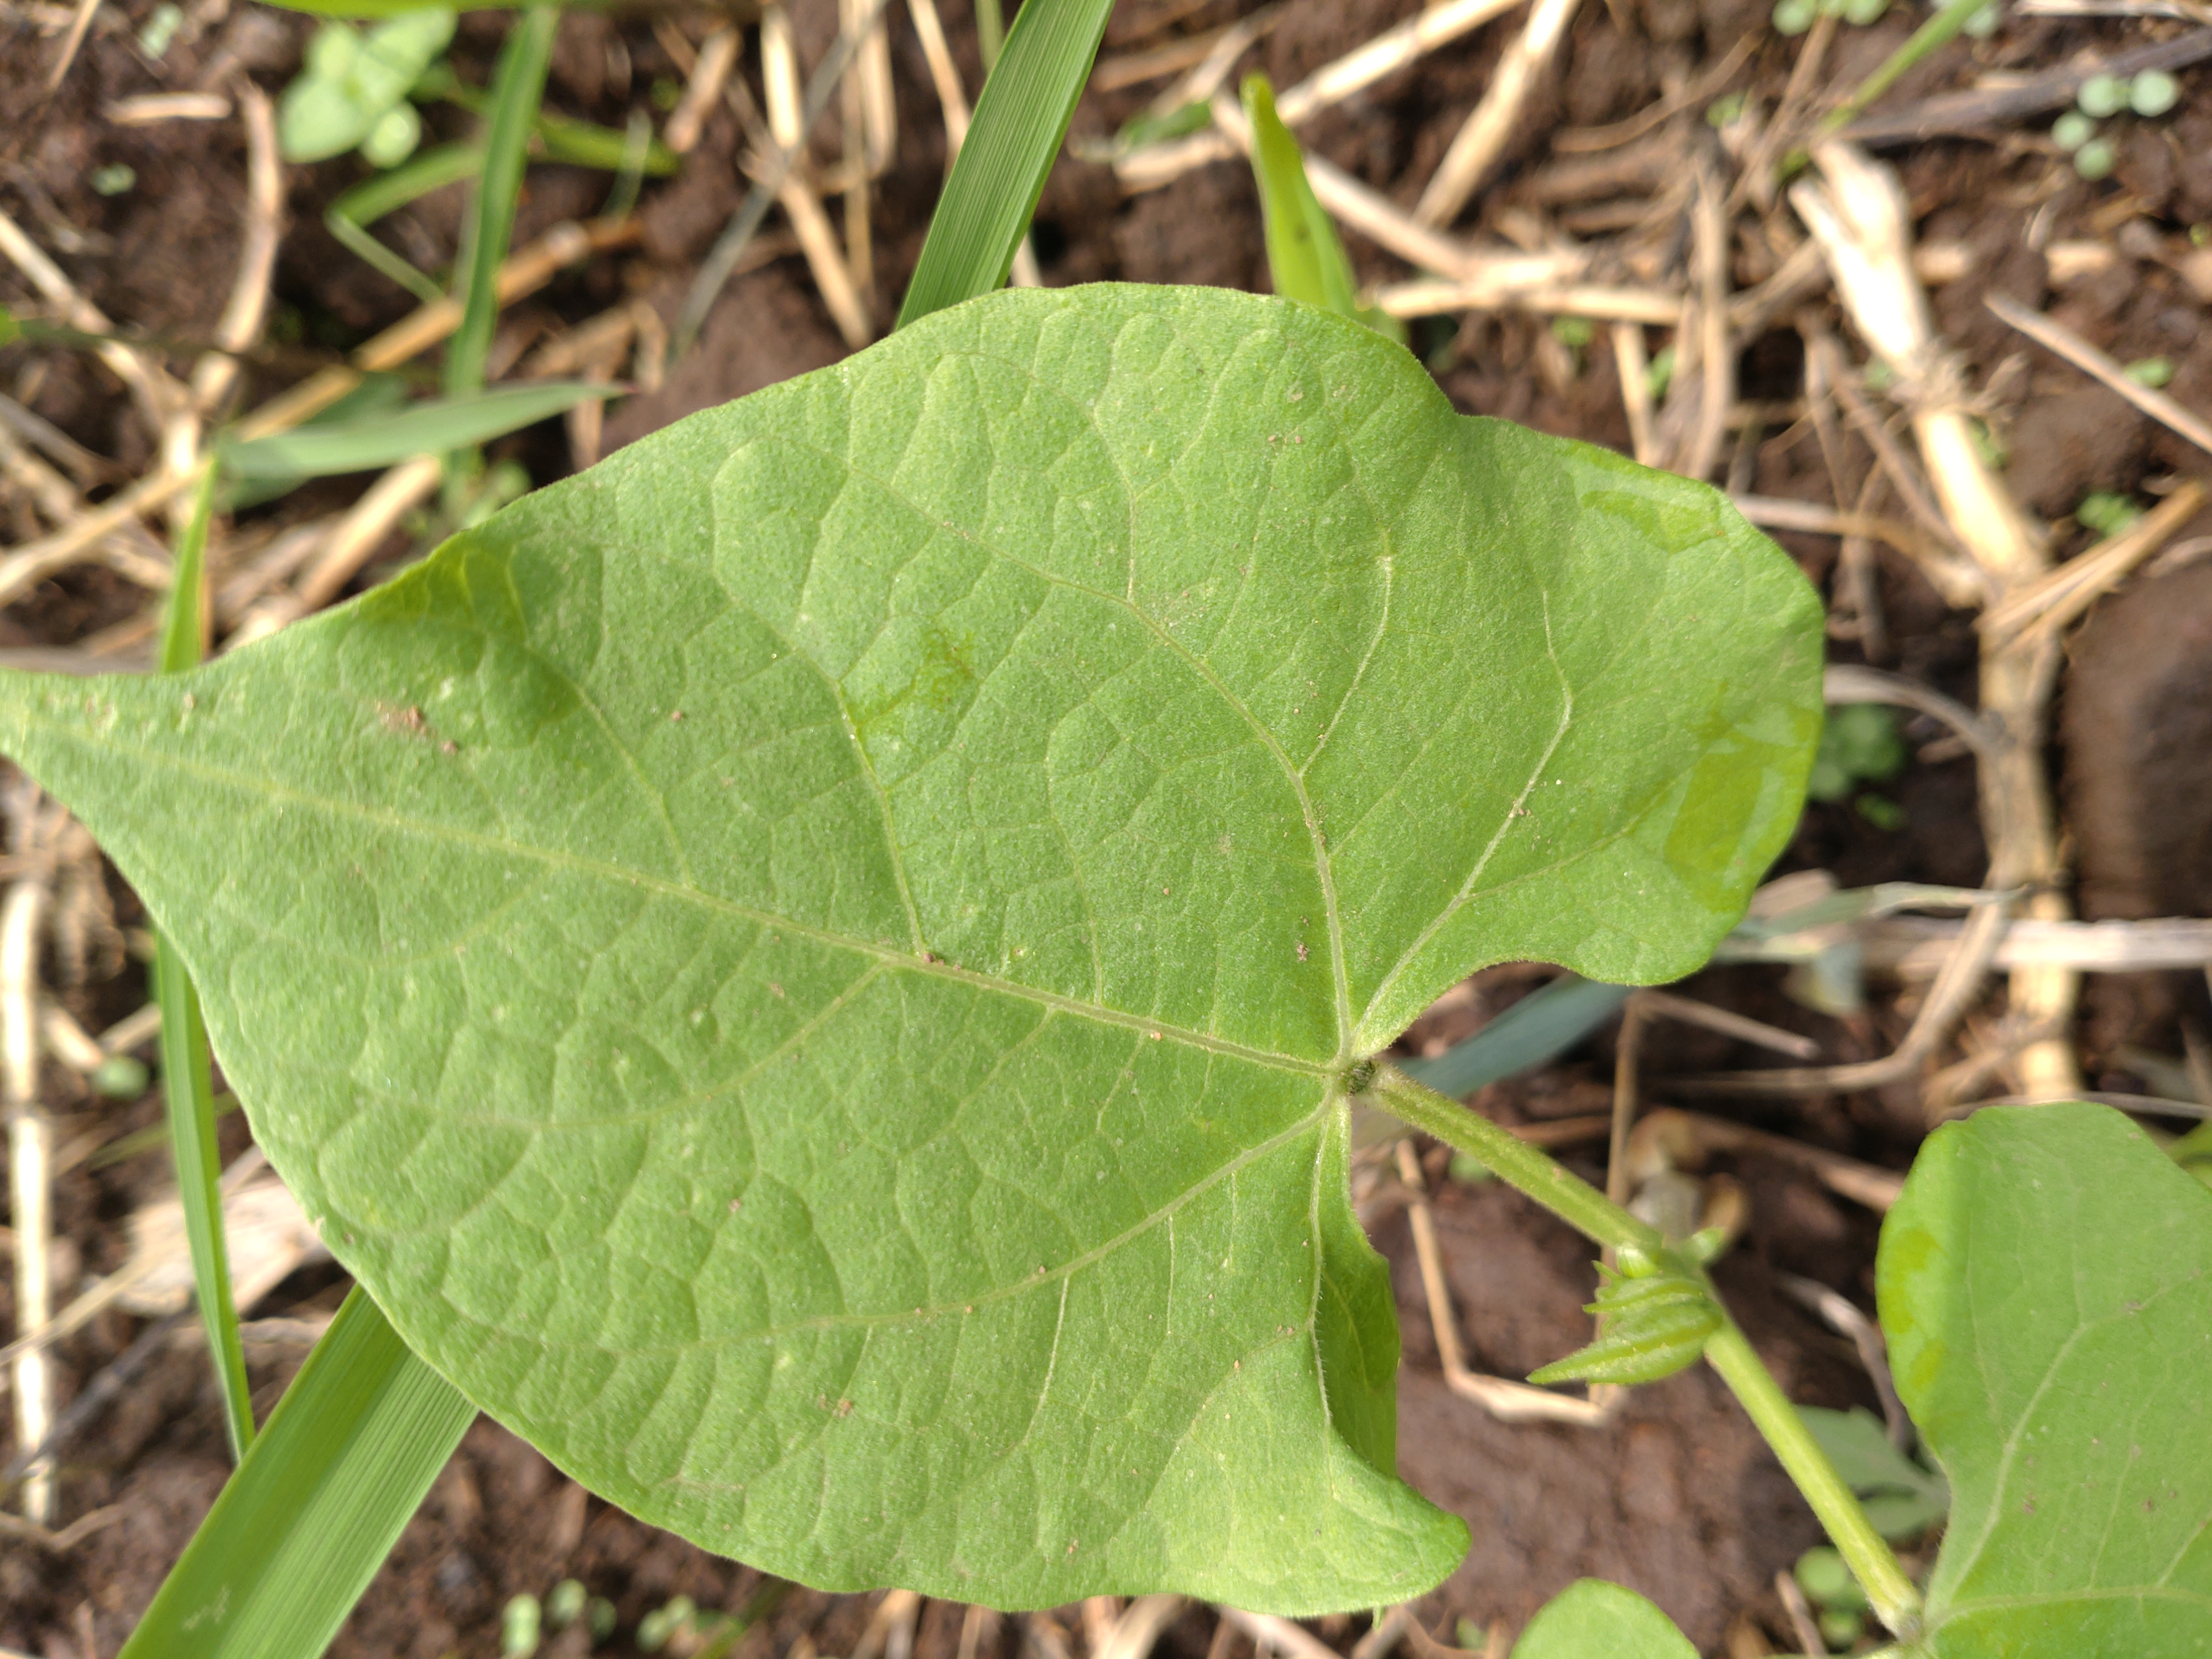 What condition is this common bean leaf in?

healthy
